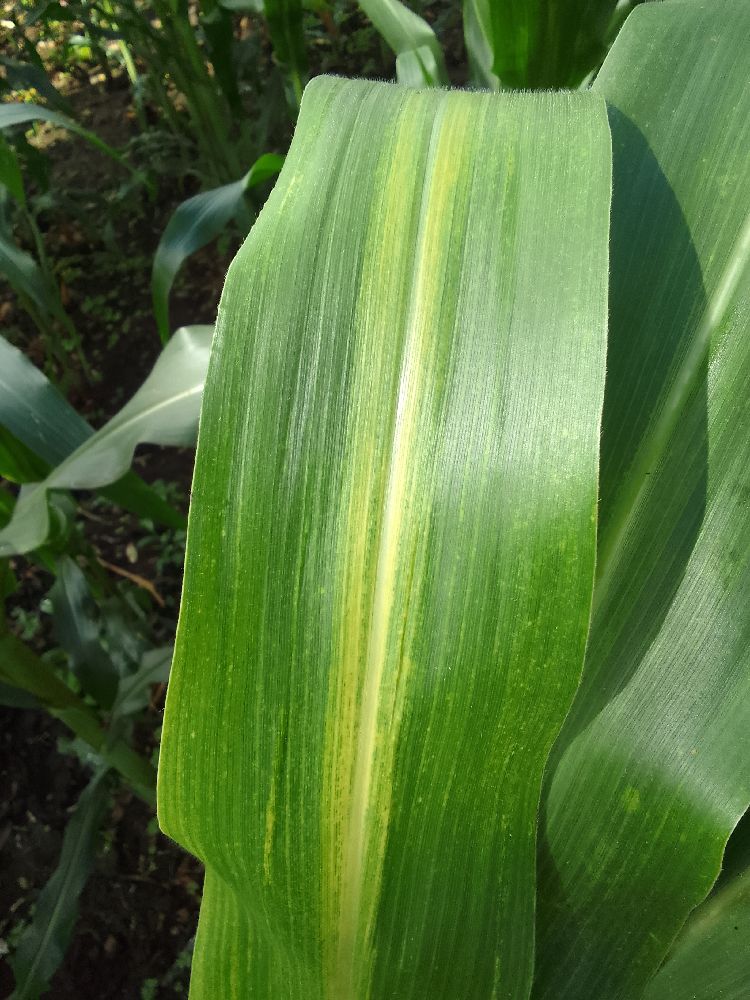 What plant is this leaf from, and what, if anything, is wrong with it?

maize, maize lethal necrosis
